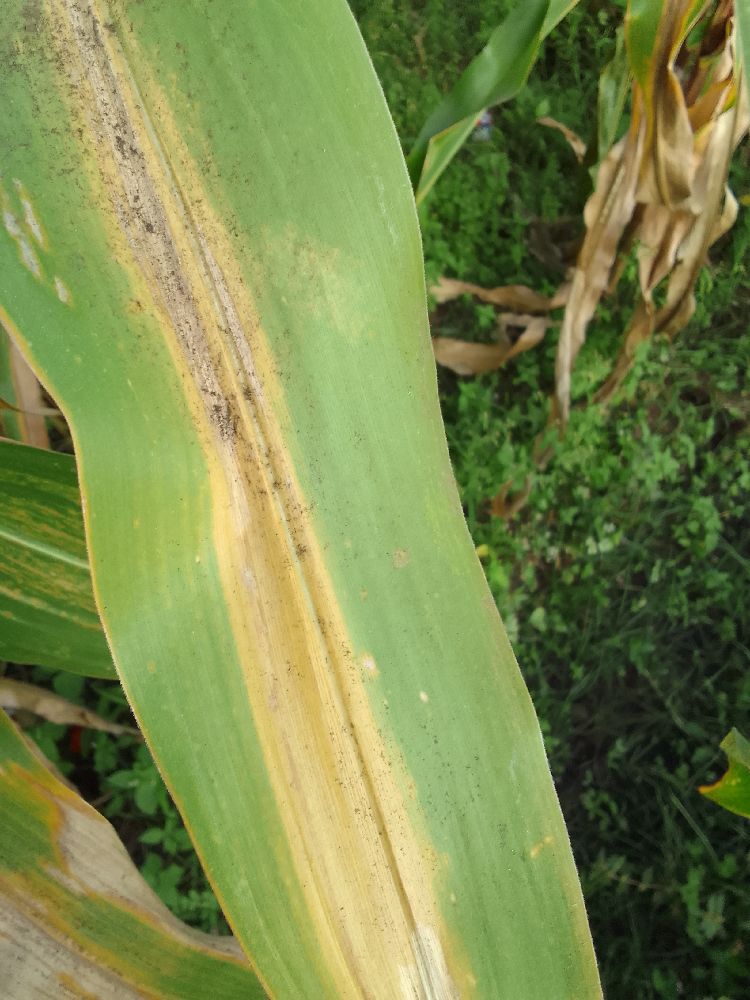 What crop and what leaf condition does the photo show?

maize, maize lethal necrosis
